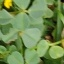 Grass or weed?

unstructured weed
